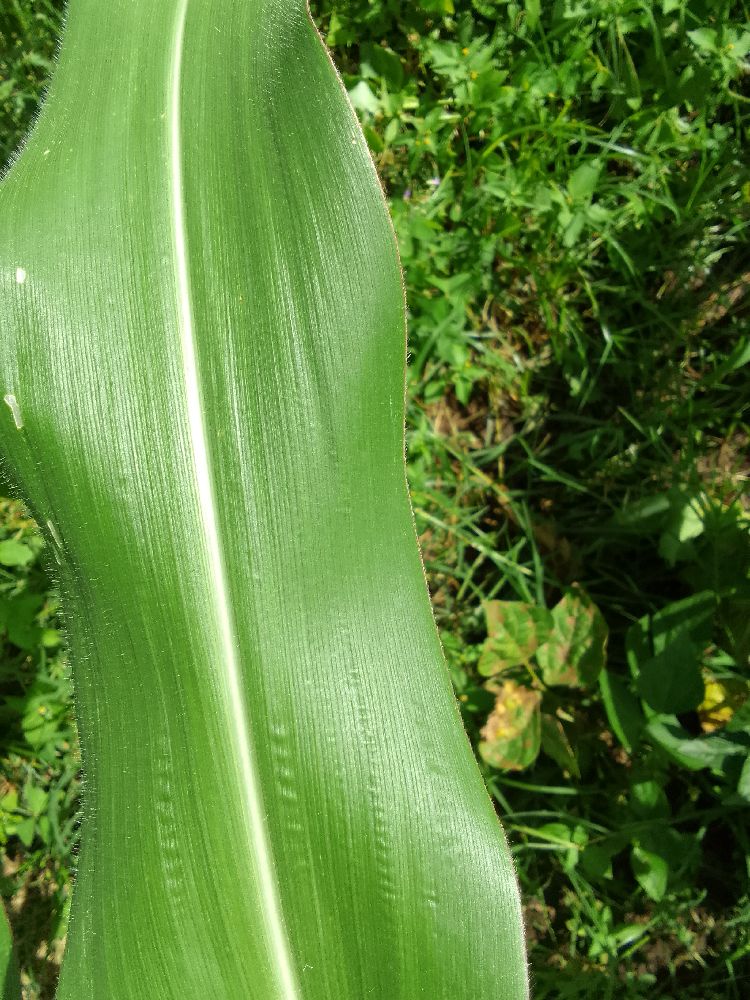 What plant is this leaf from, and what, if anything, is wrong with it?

maize, healthy
